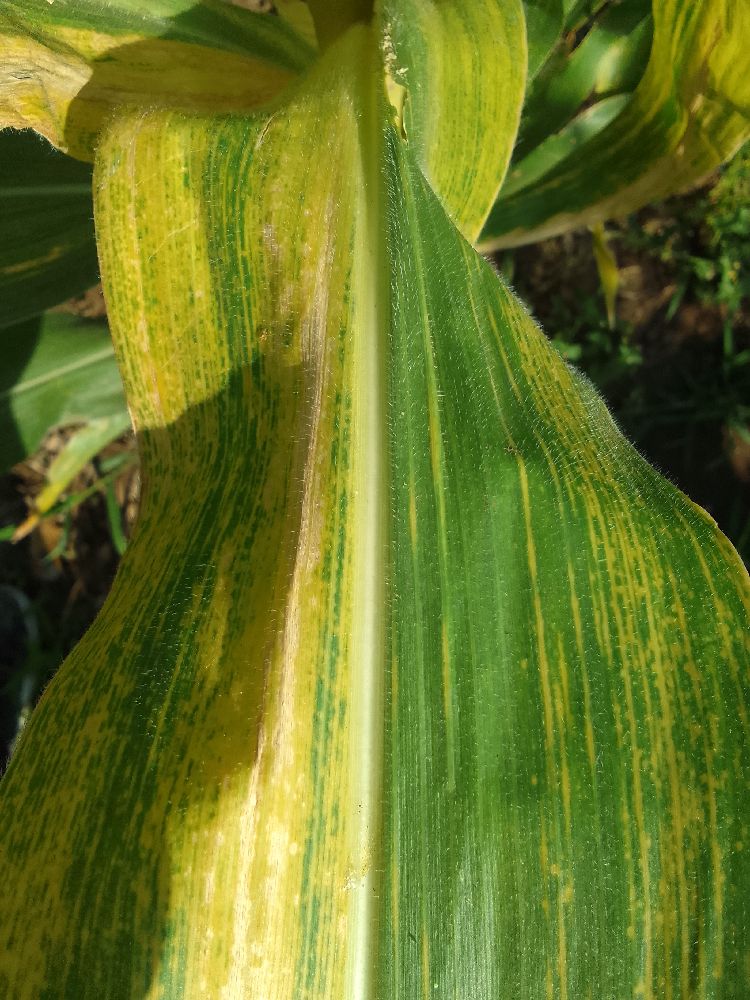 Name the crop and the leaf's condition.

maize, maize lethal necrosis
